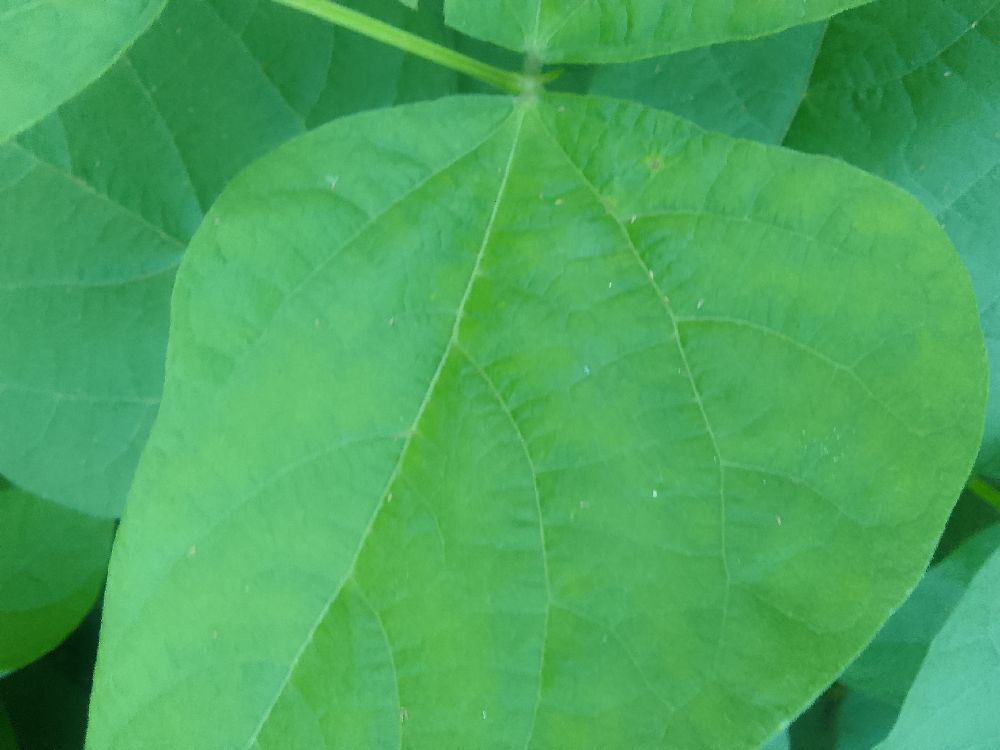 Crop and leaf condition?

common bean, healthy
